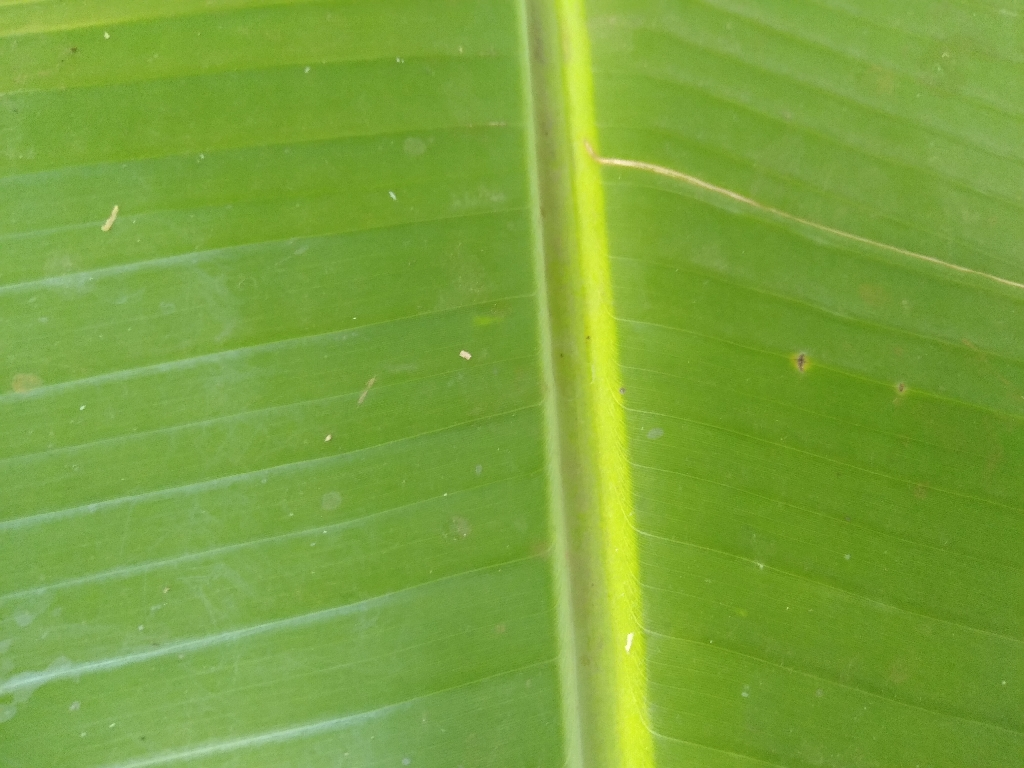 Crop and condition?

banana, healthy
